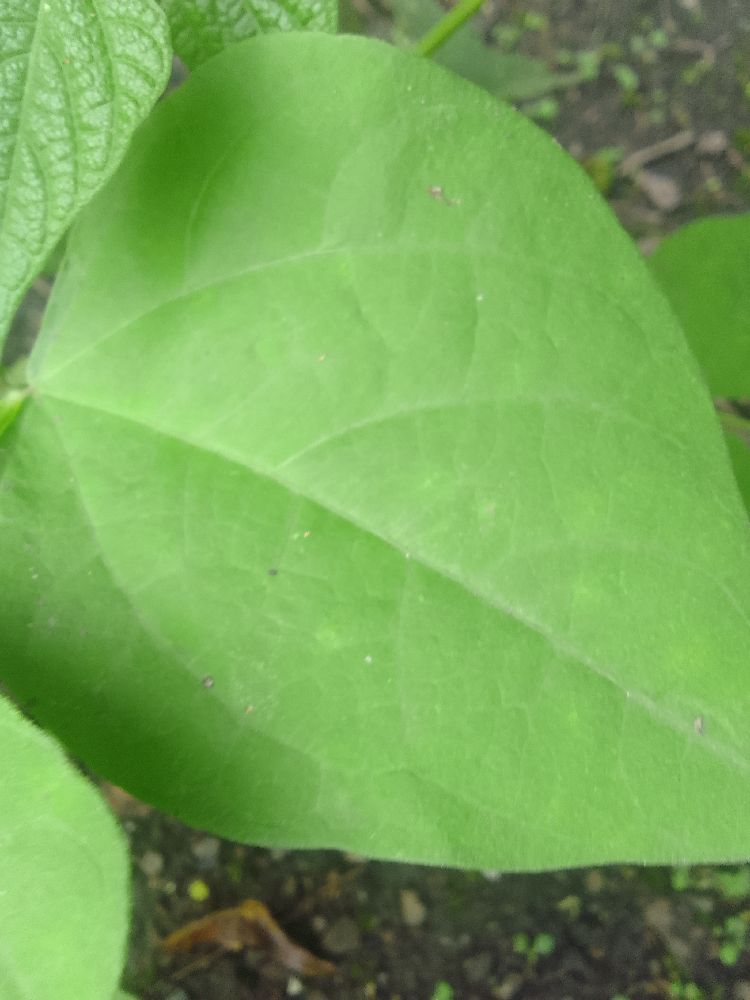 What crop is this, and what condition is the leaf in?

common bean, healthy
